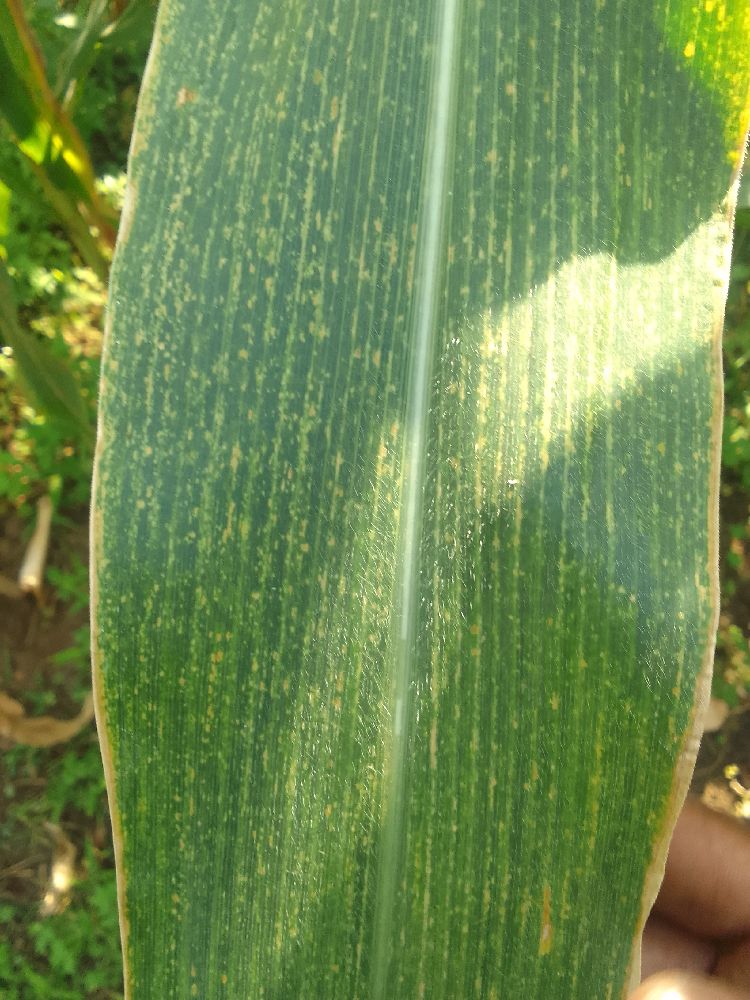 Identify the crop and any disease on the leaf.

maize, maize lethal necrosis
